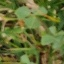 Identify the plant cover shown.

unstructured weed
